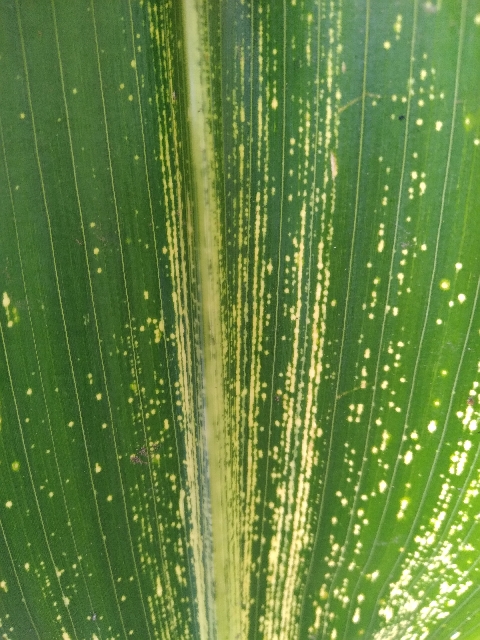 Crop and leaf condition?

maize, maize streak virus
